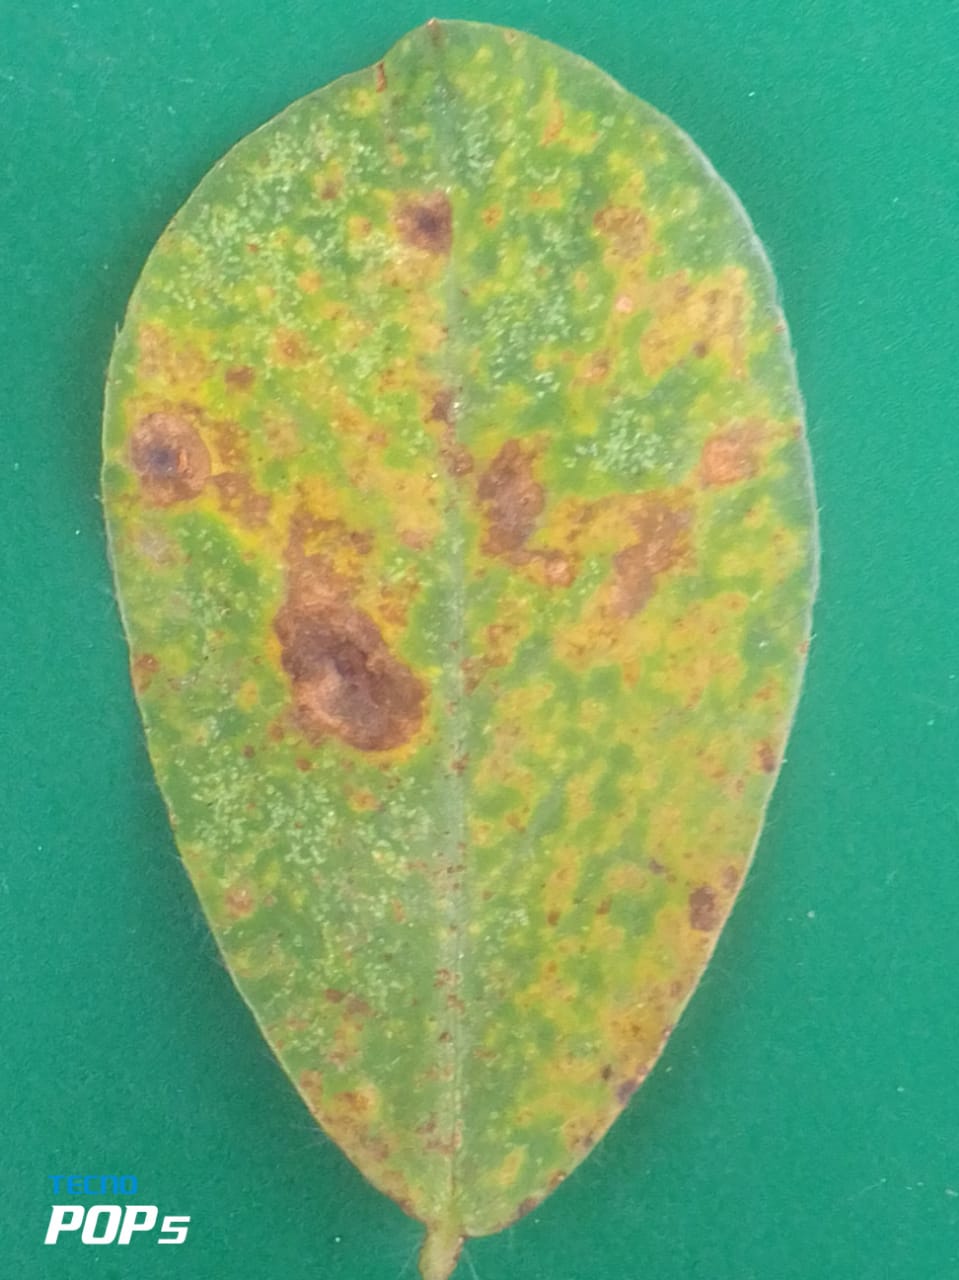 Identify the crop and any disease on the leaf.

peanut, phoma arachidicola
